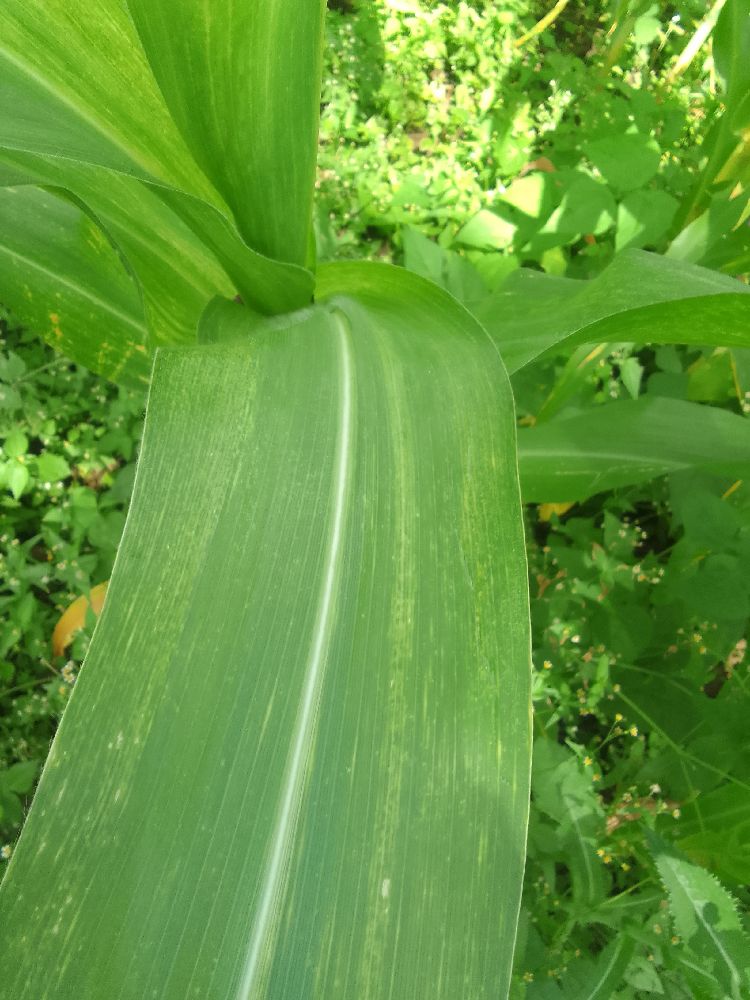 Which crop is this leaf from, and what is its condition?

maize, maize lethal necrosis
